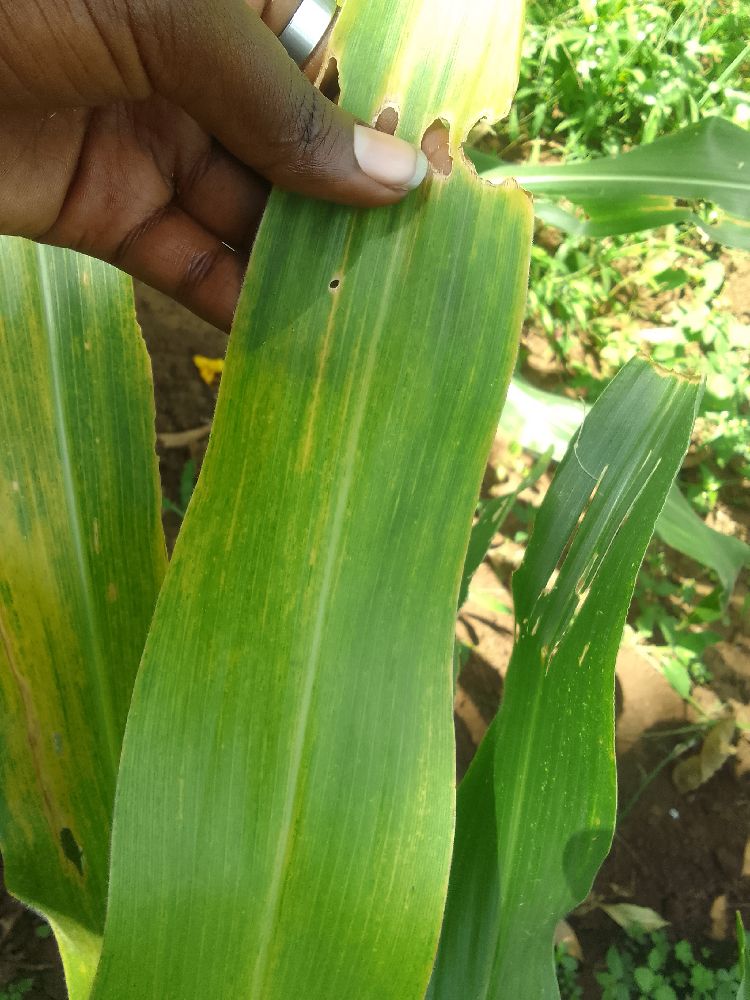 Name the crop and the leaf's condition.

maize, maize lethal necrosis
